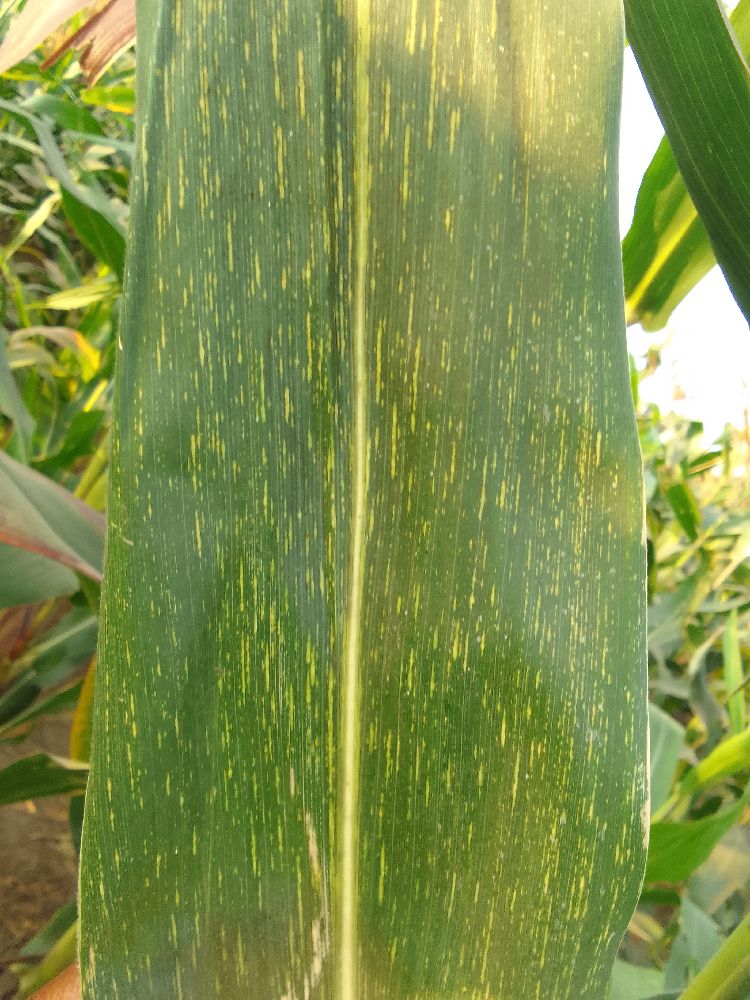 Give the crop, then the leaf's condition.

maize, maize streak virus
